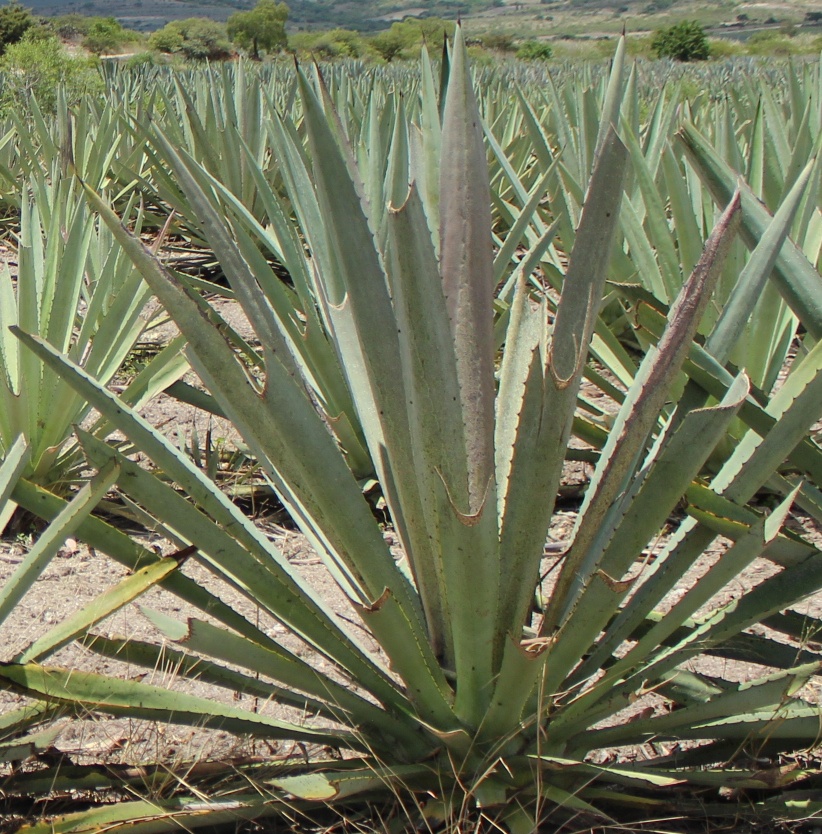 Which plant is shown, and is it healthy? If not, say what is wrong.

agave, spotted
